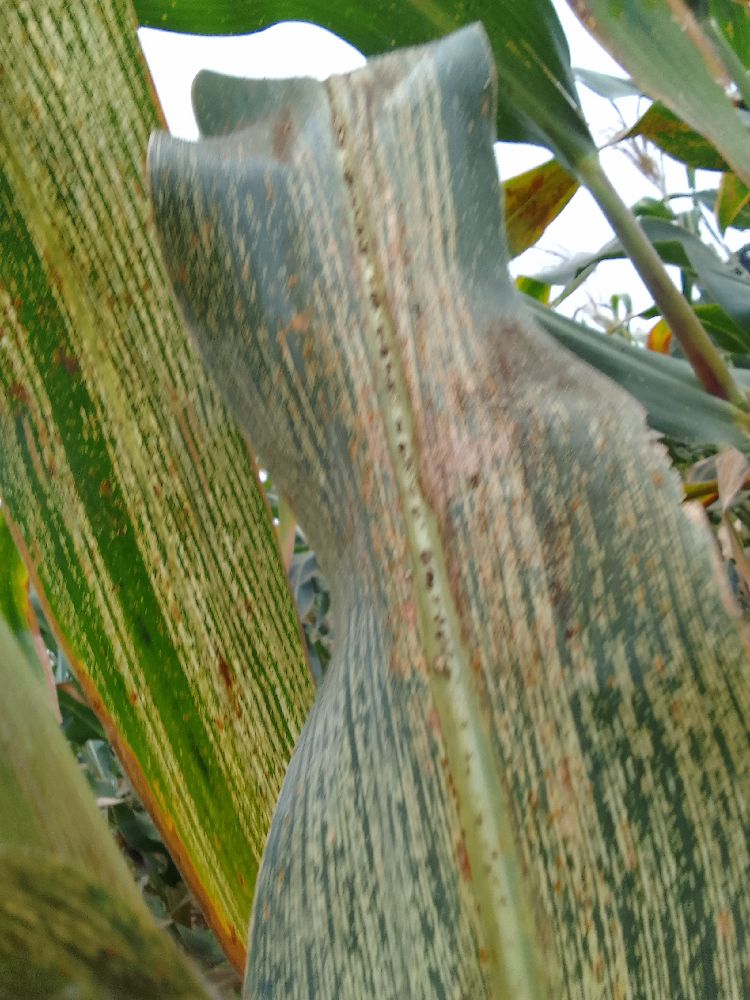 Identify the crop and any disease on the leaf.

maize, maize streak virus
